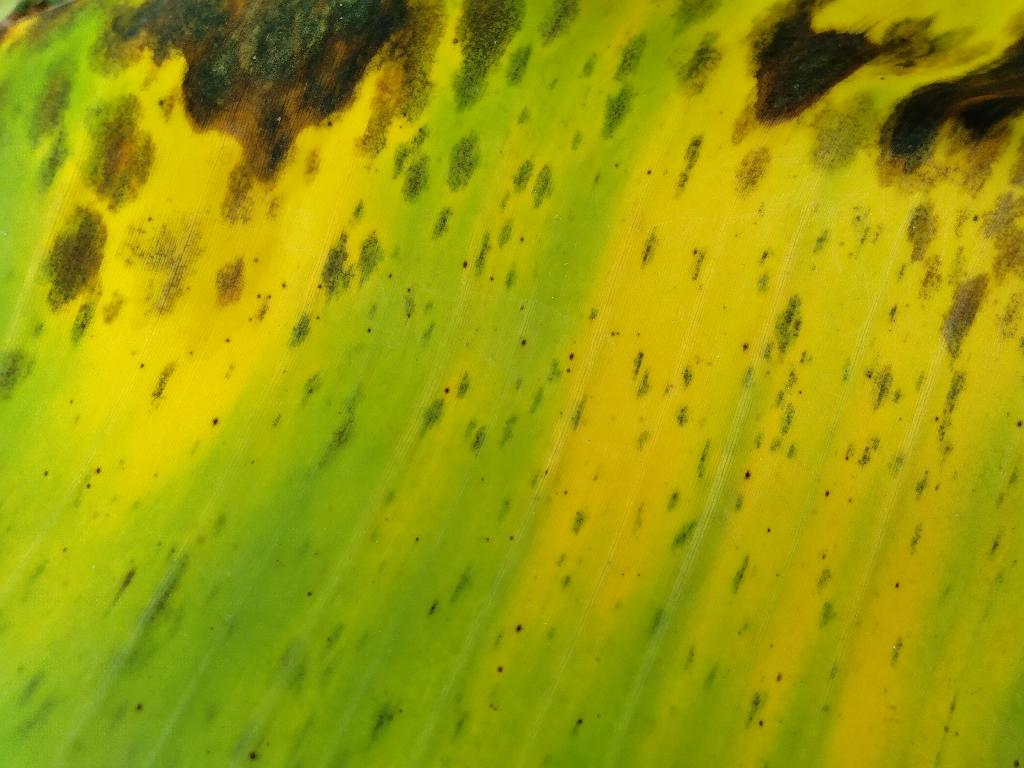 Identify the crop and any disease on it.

banana, black sigatoka
